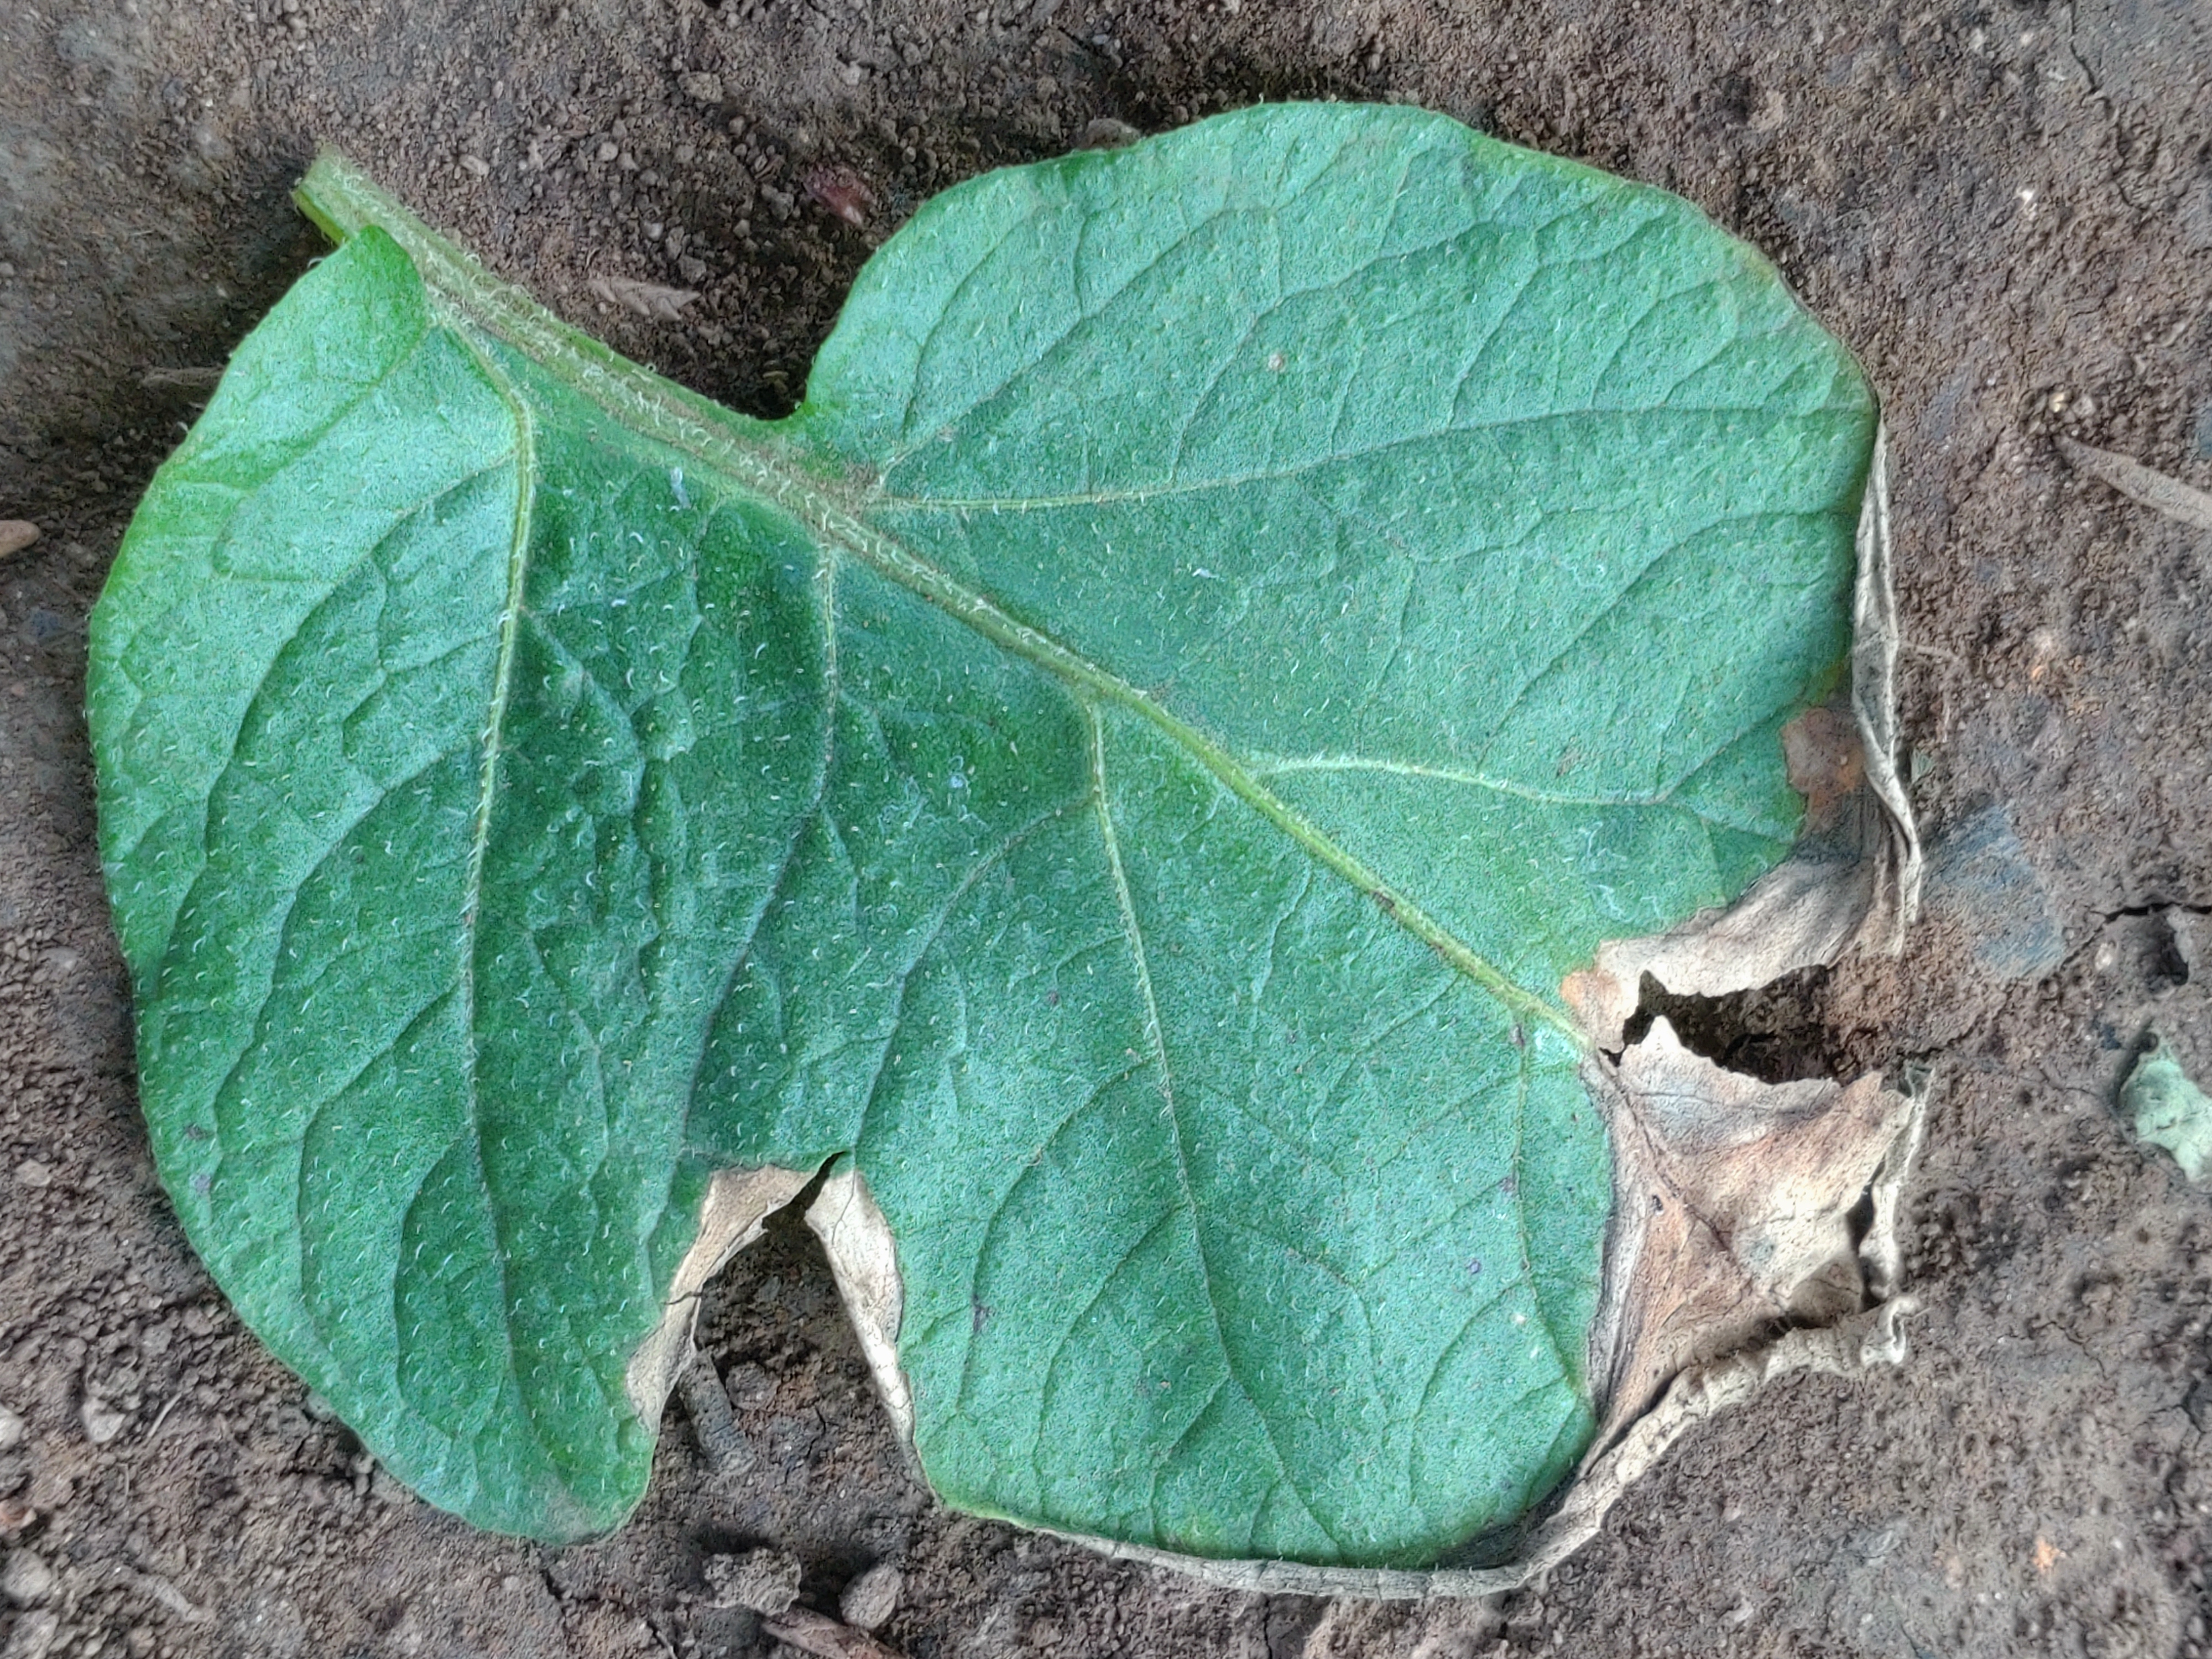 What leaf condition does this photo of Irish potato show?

early blight
